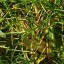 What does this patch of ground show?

grass
